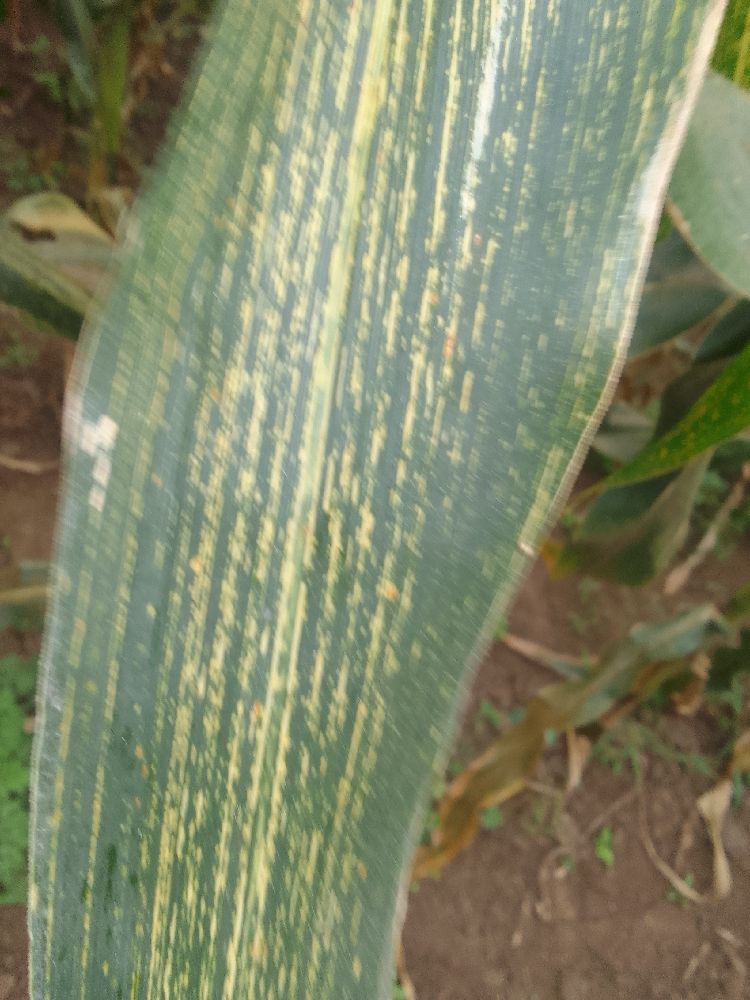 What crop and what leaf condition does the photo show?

maize, maize streak virus
